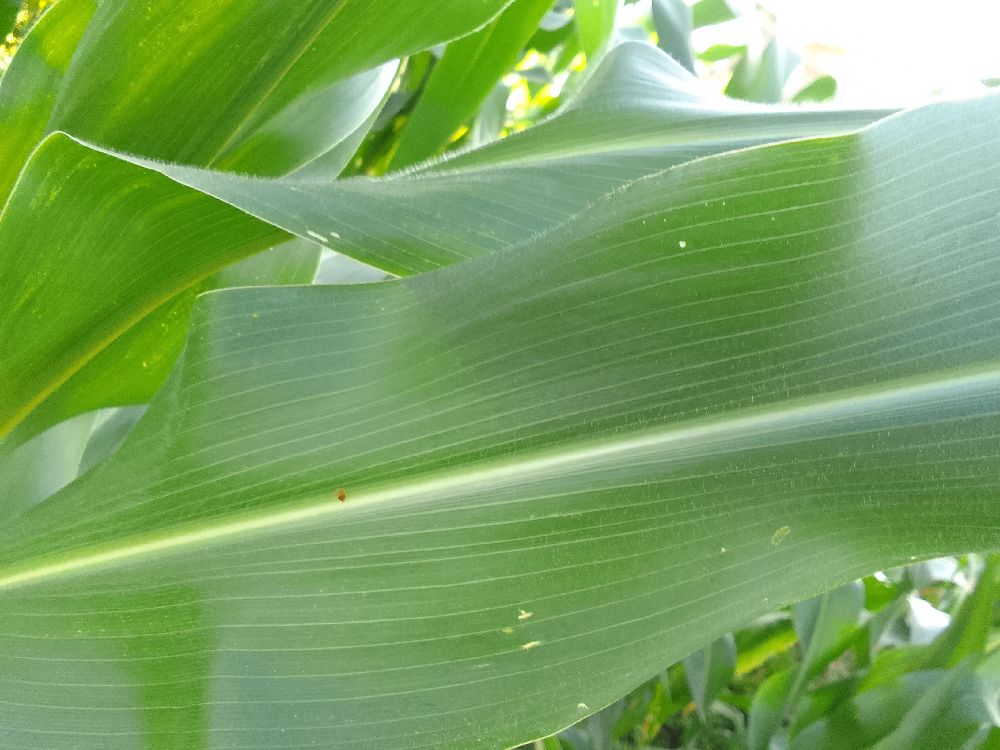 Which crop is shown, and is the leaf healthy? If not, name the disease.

maize, healthy
